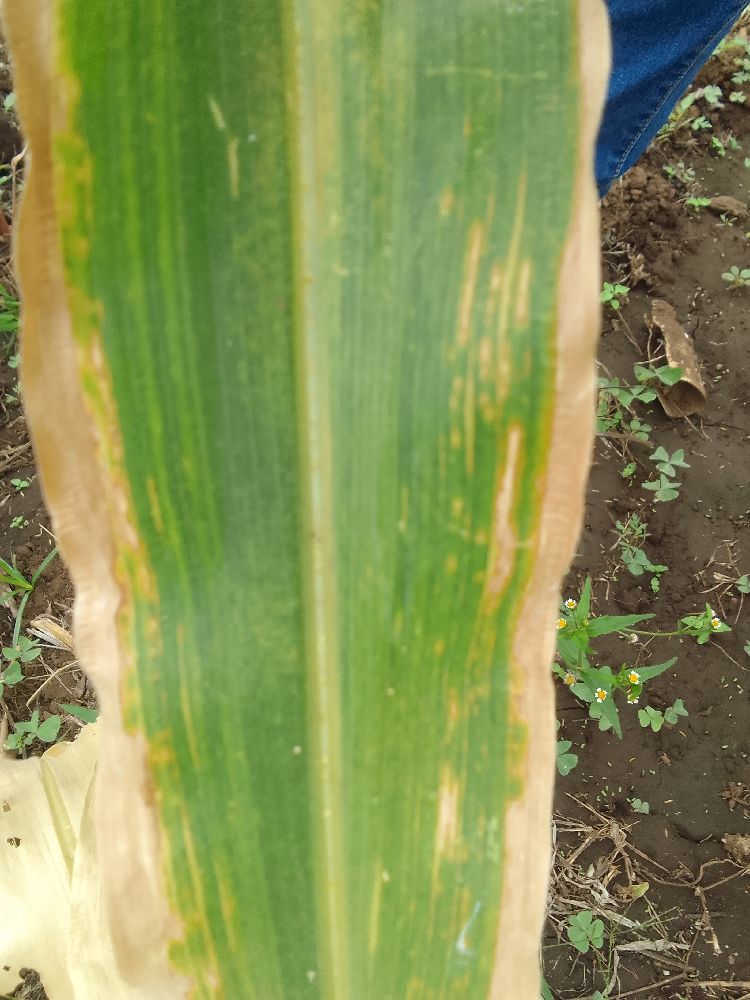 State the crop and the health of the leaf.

maize, maize lethal necrosis
